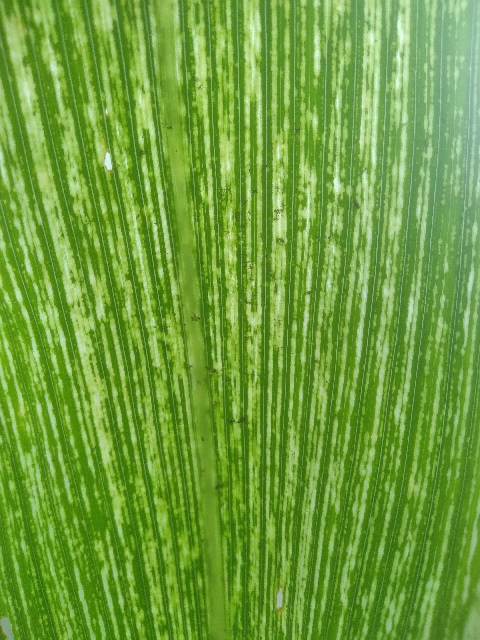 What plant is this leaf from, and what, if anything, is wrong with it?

maize, maize streak virus
